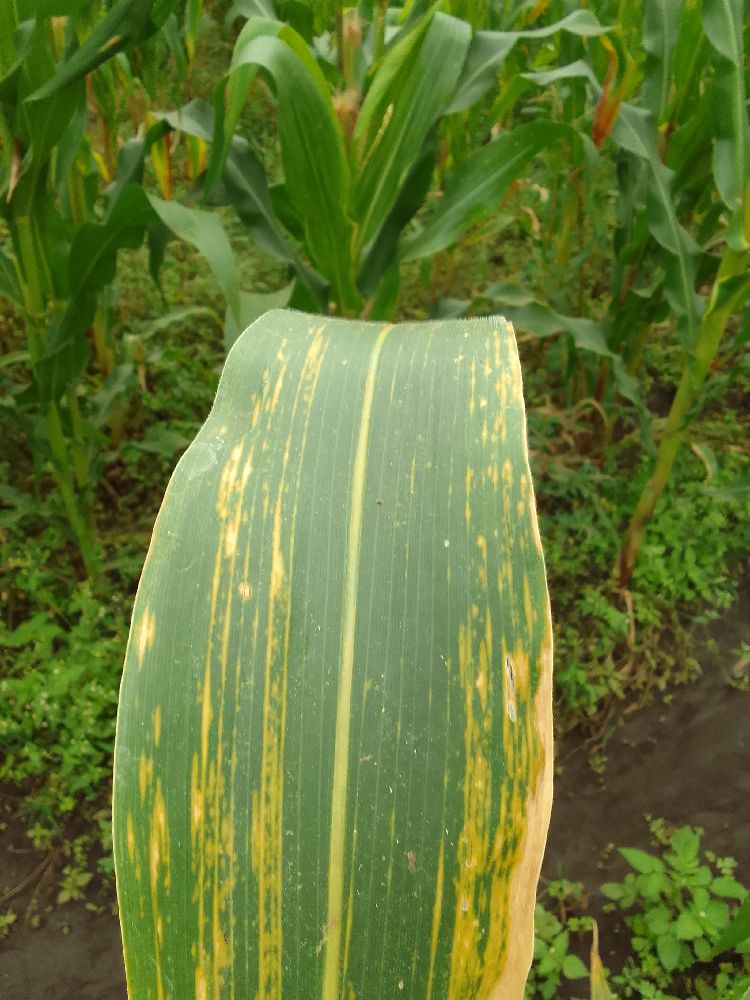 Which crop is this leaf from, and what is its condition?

maize, maize lethal necrosis
